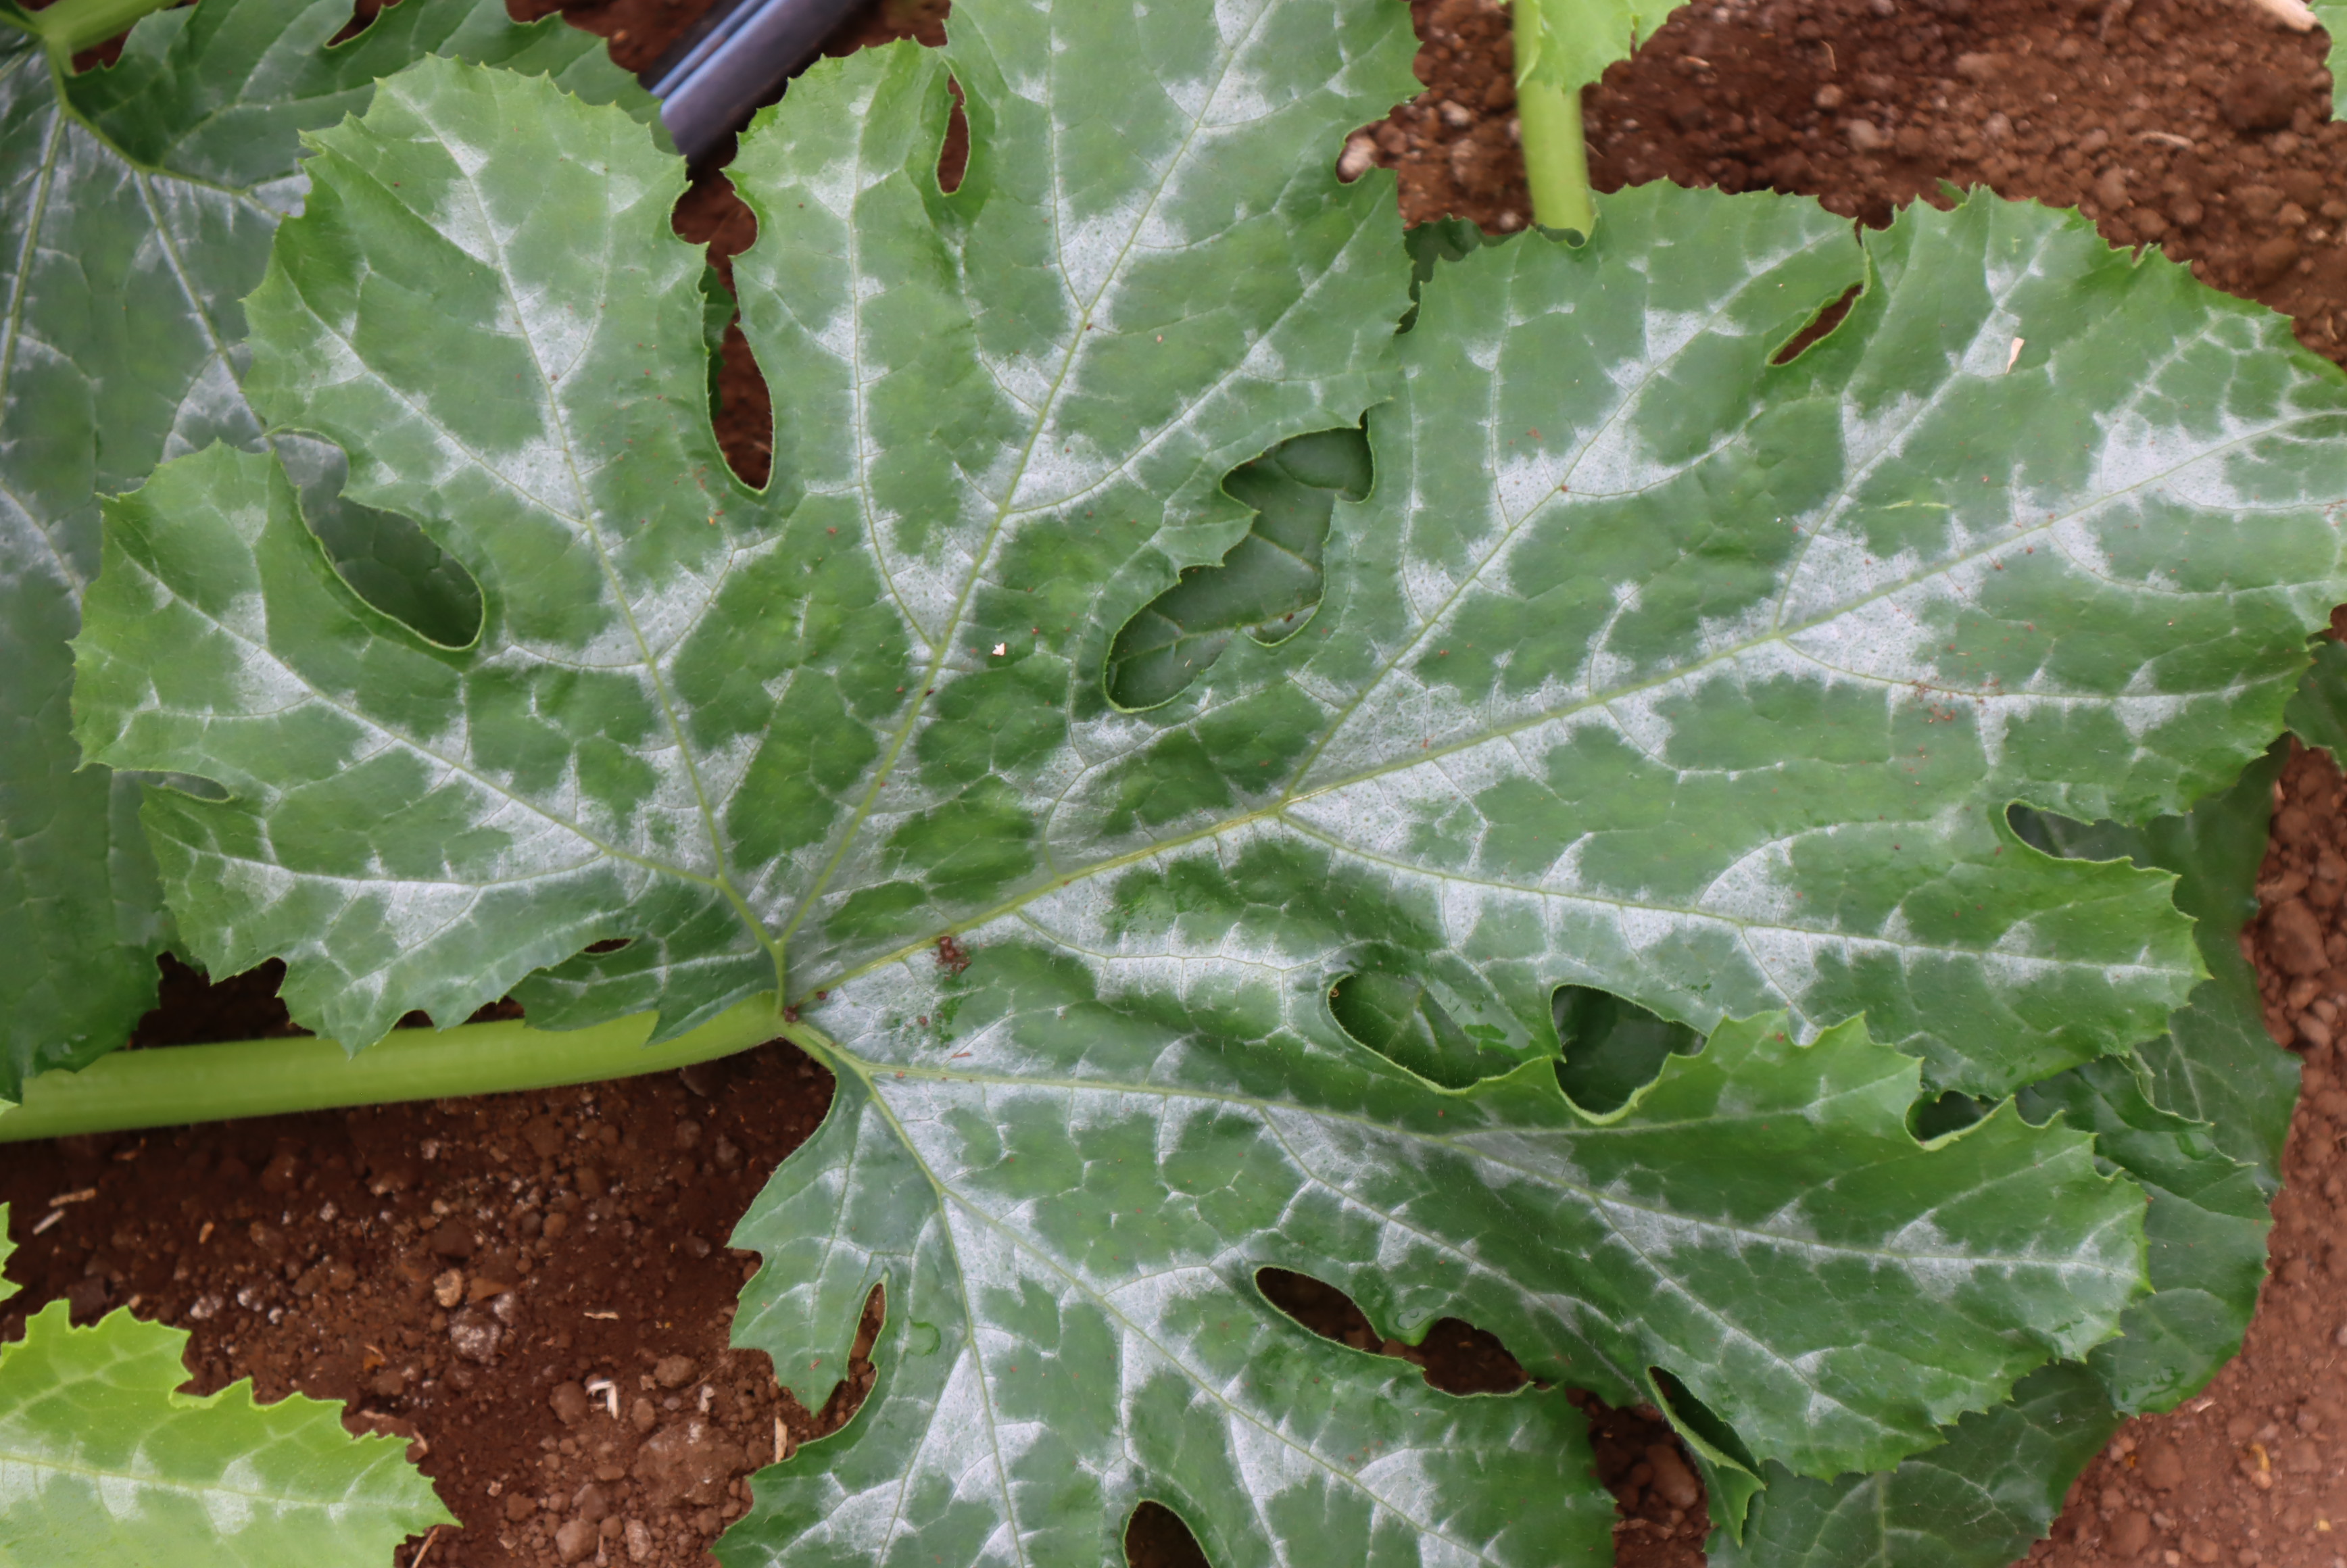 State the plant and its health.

zucchini, healthy
